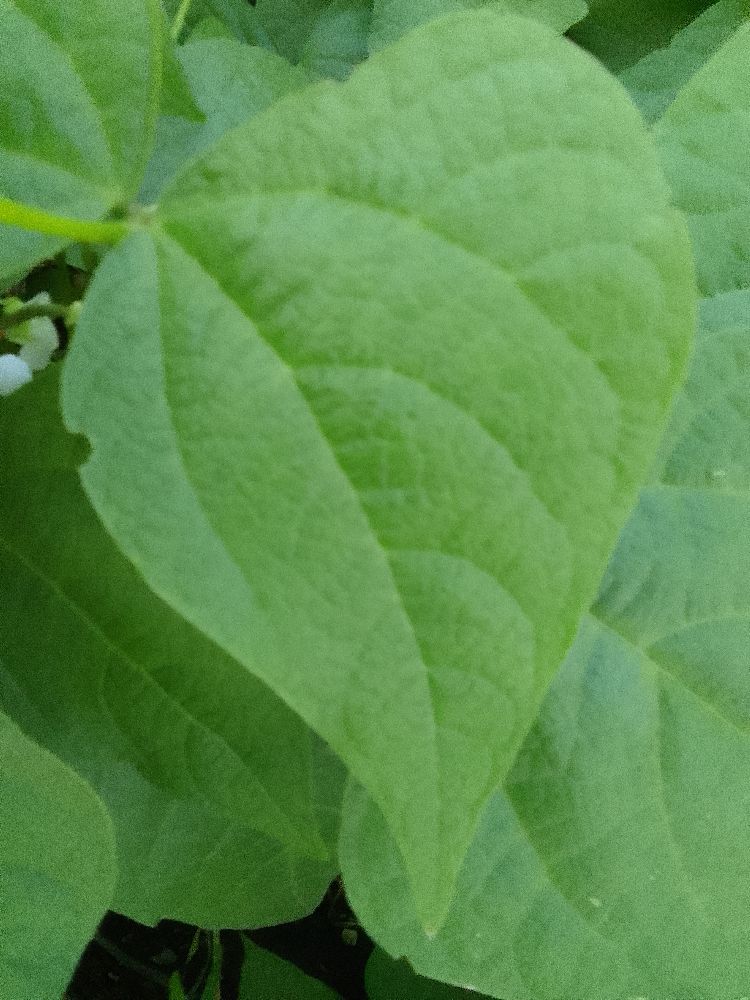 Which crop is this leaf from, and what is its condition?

common bean, healthy
